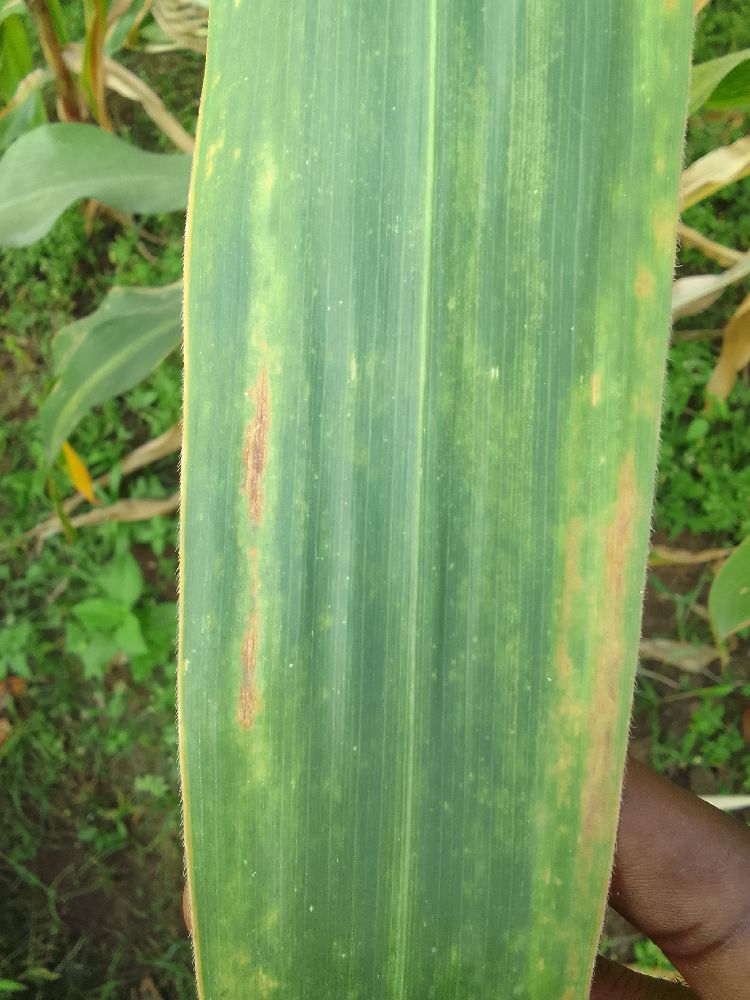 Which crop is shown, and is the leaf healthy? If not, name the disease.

maize, maize lethal necrosis
